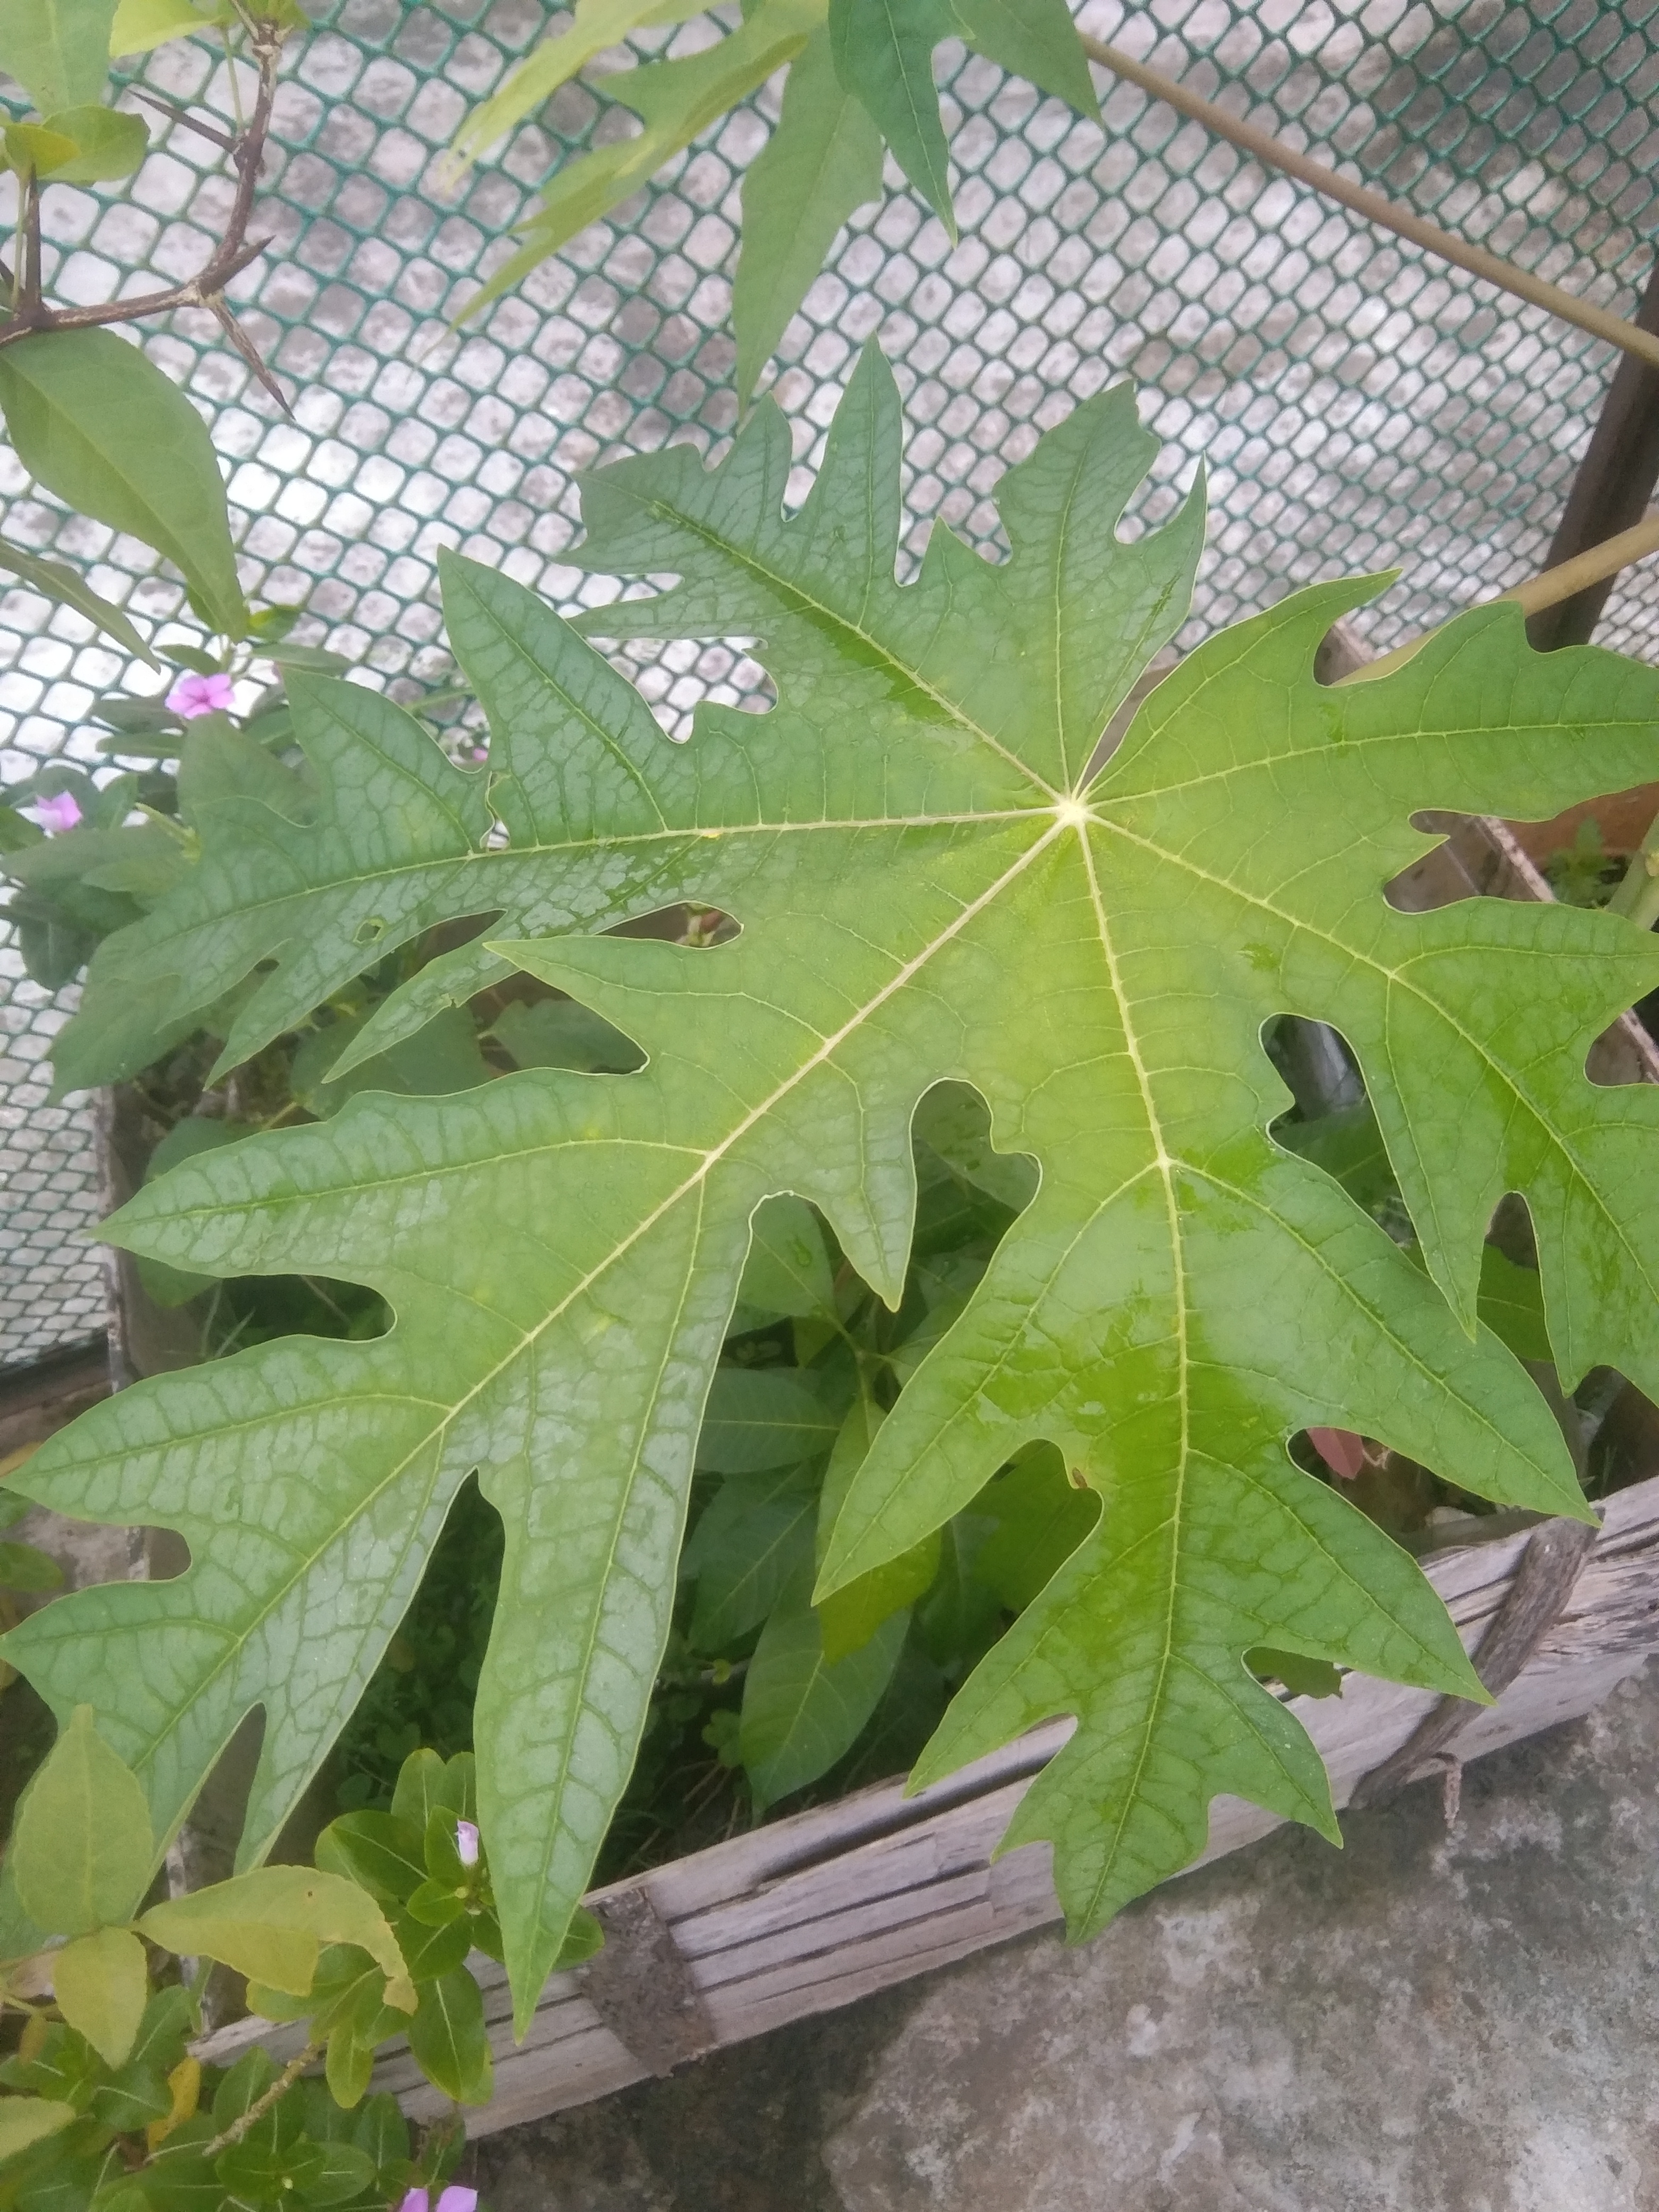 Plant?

papaya
